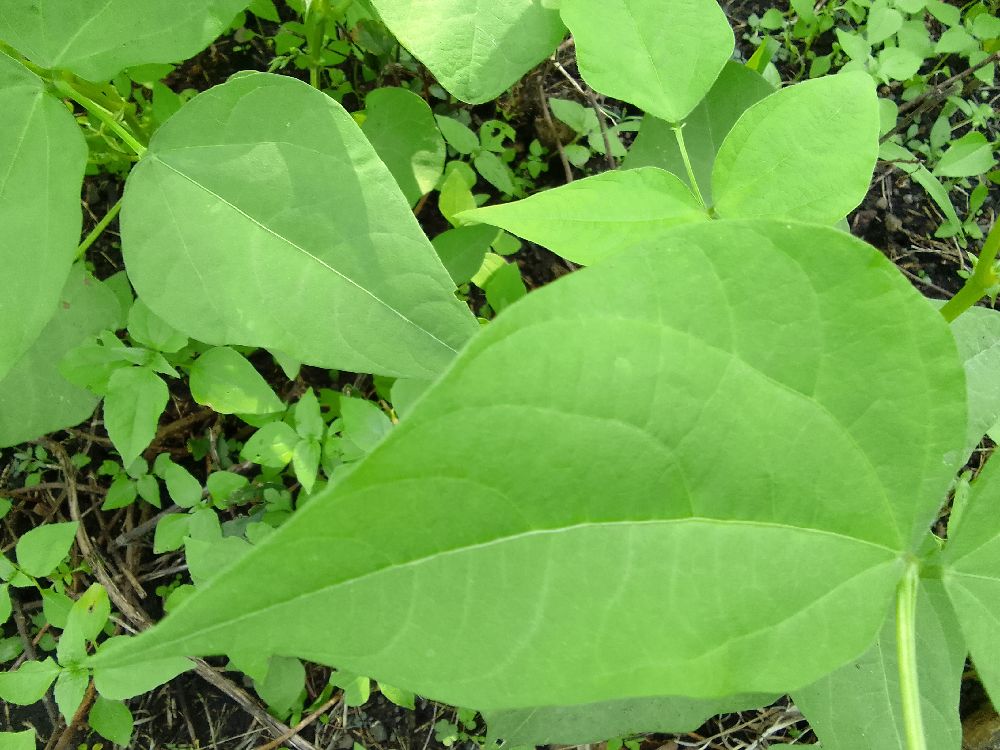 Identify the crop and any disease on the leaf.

common bean, healthy
